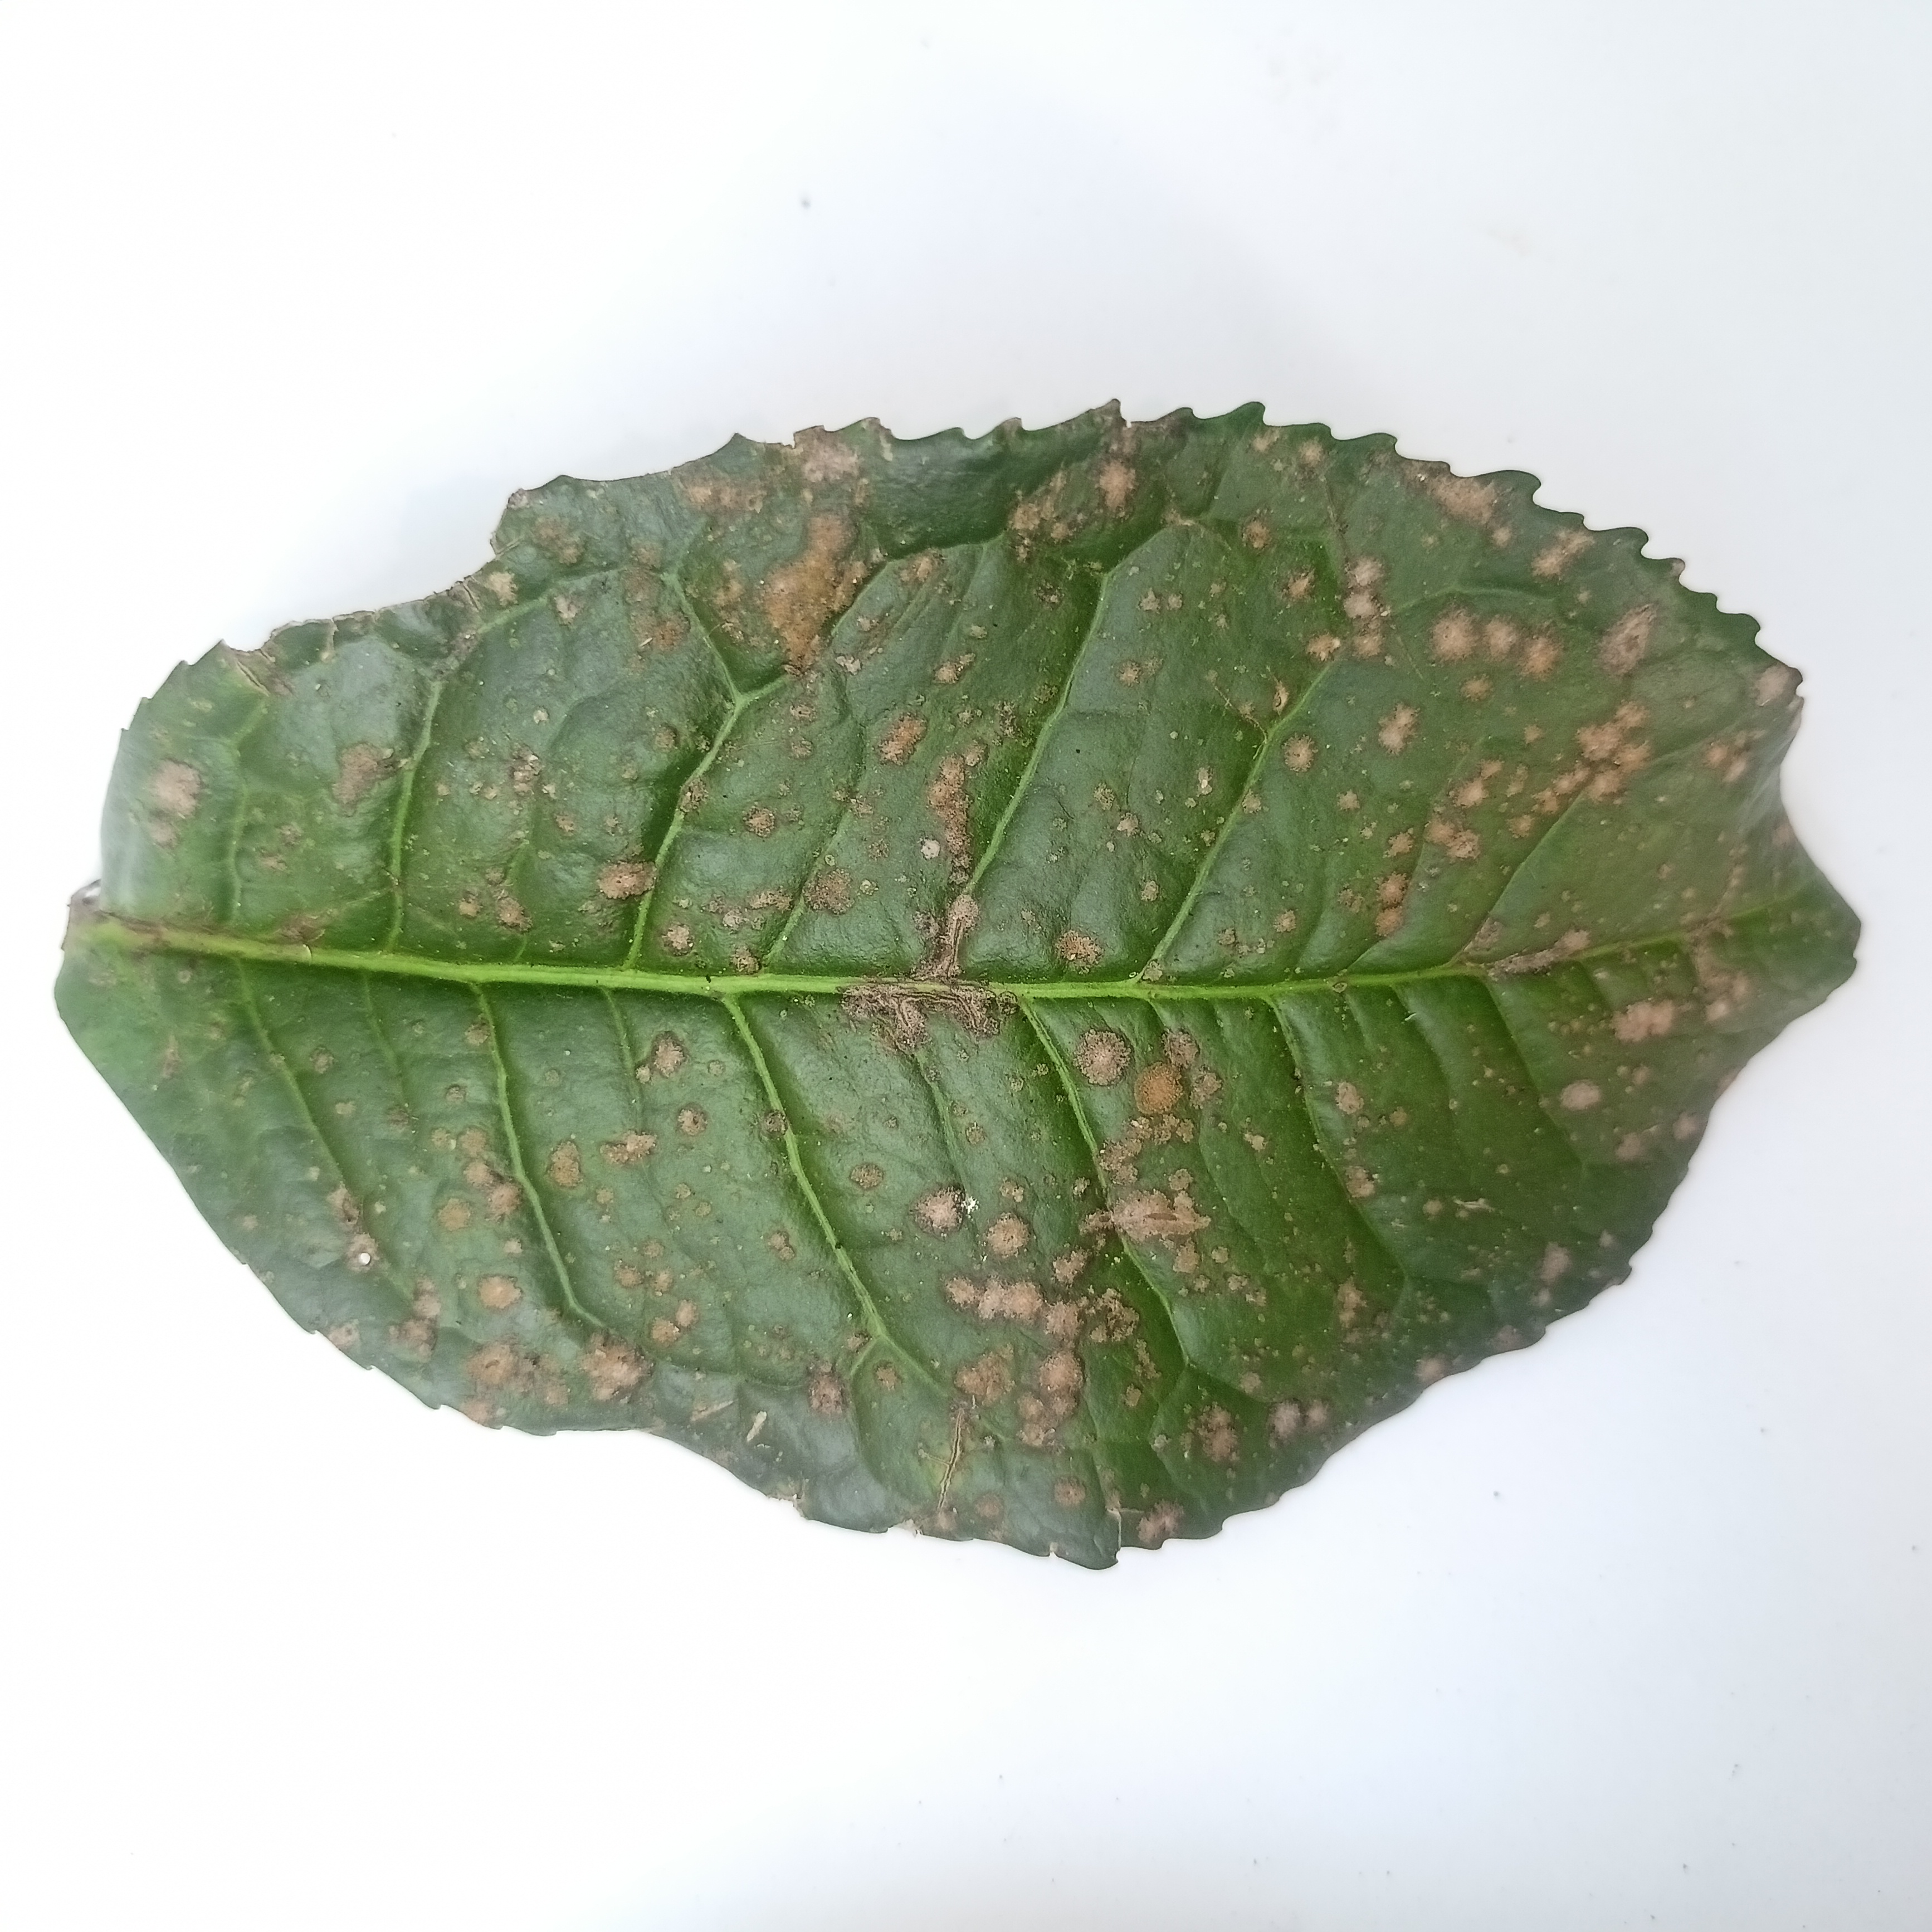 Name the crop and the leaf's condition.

tea, algal leaf
